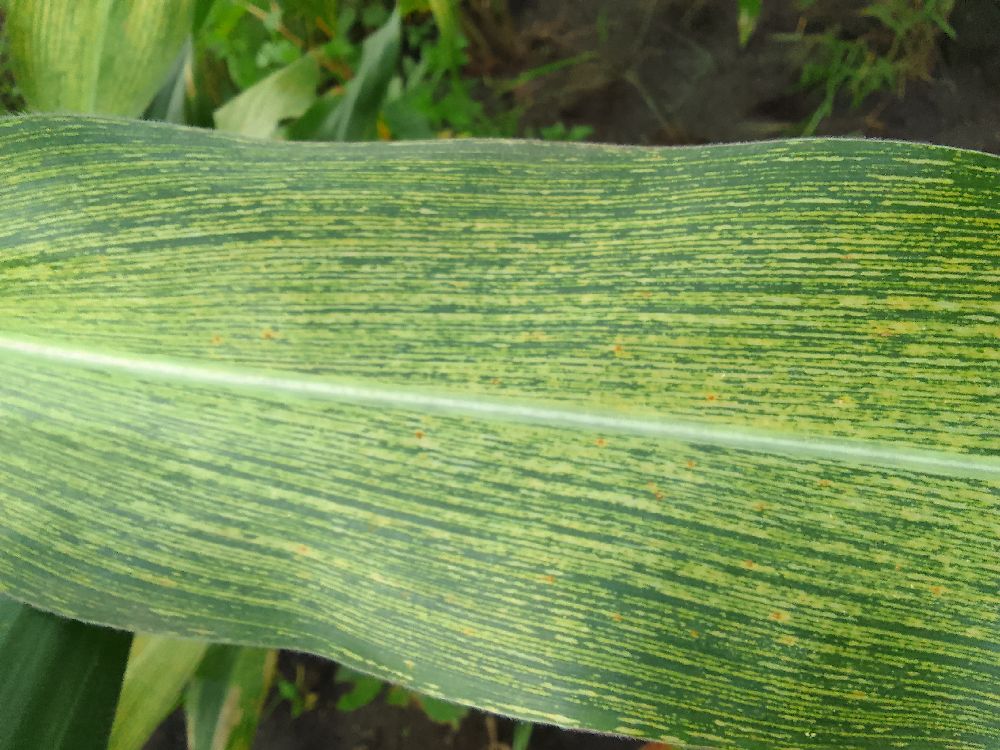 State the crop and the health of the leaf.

maize, maize streak virus
